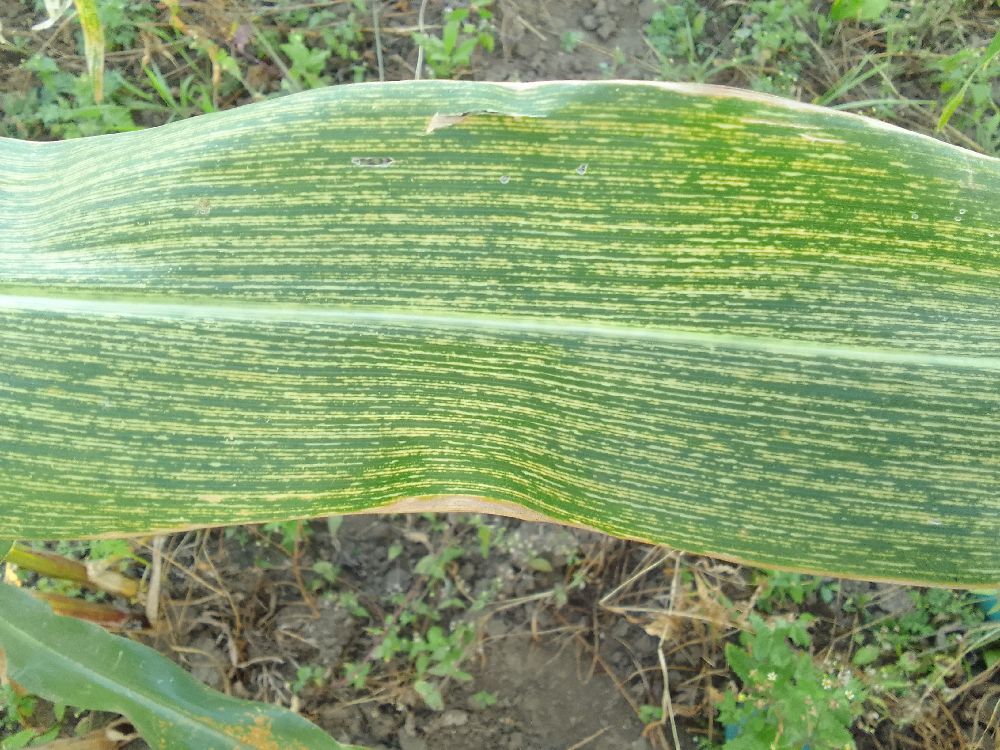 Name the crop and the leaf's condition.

maize, maize streak virus
